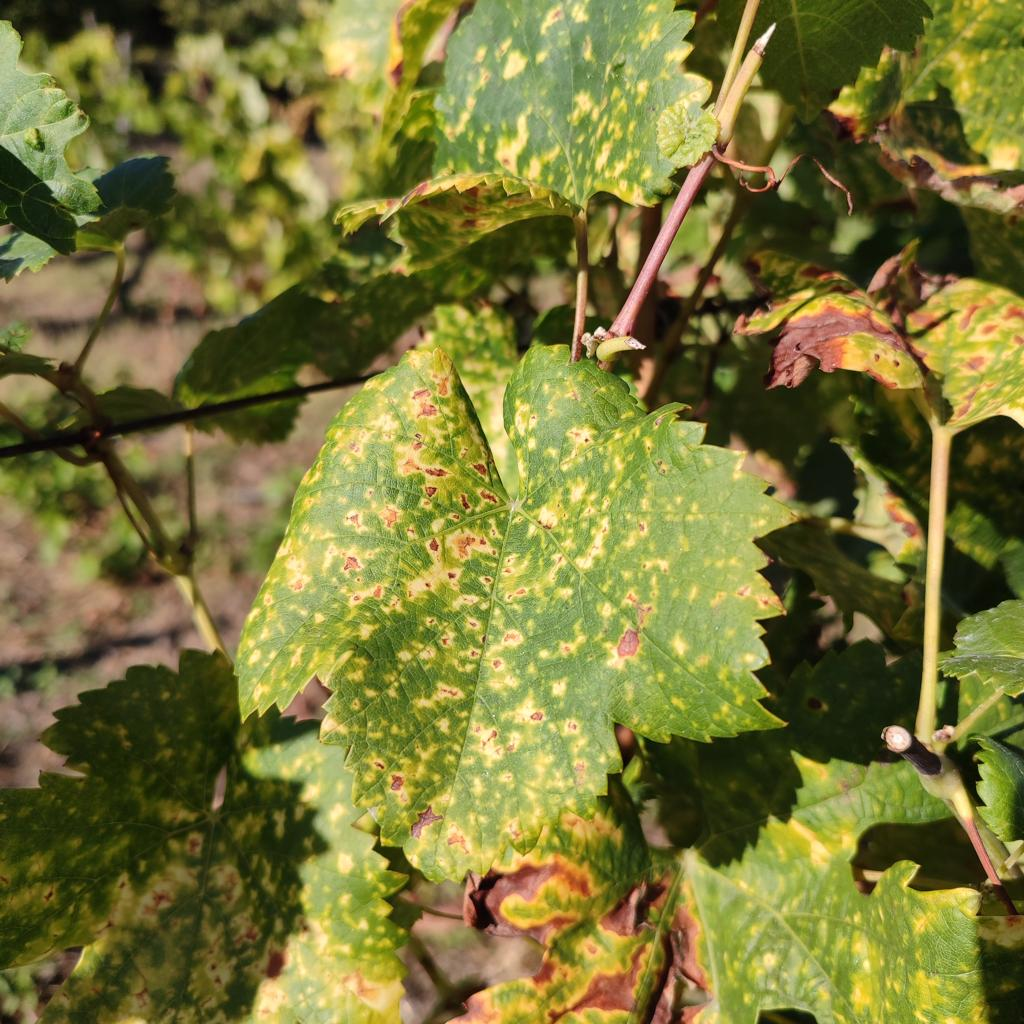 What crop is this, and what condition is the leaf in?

grapevine, esca complex
